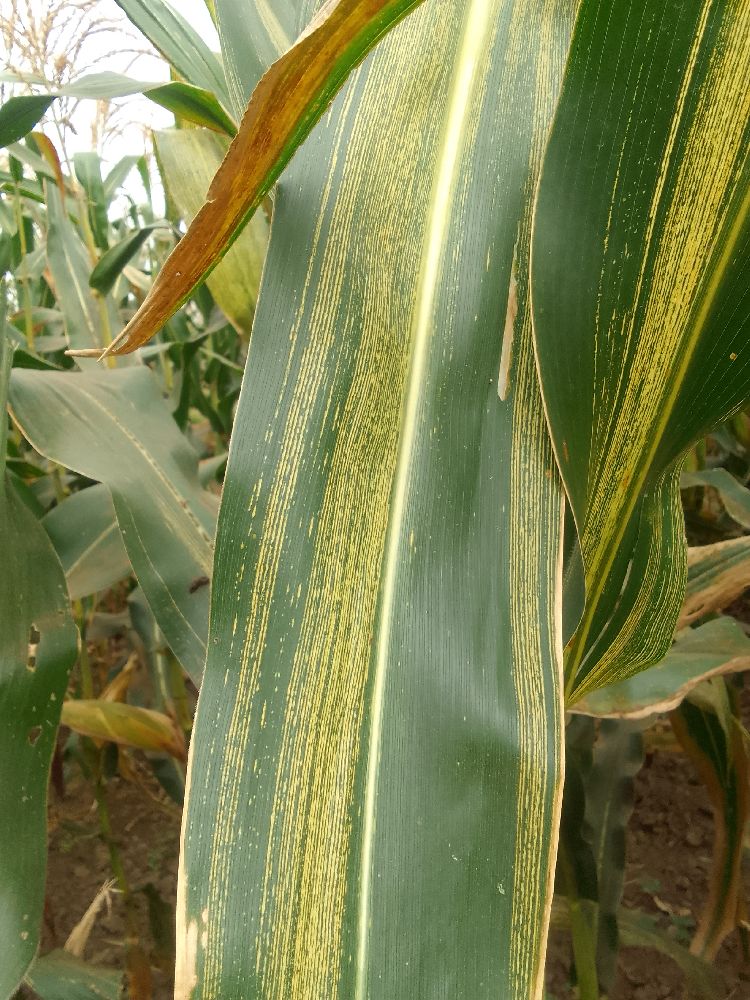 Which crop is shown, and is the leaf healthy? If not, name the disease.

maize, maize streak virus
